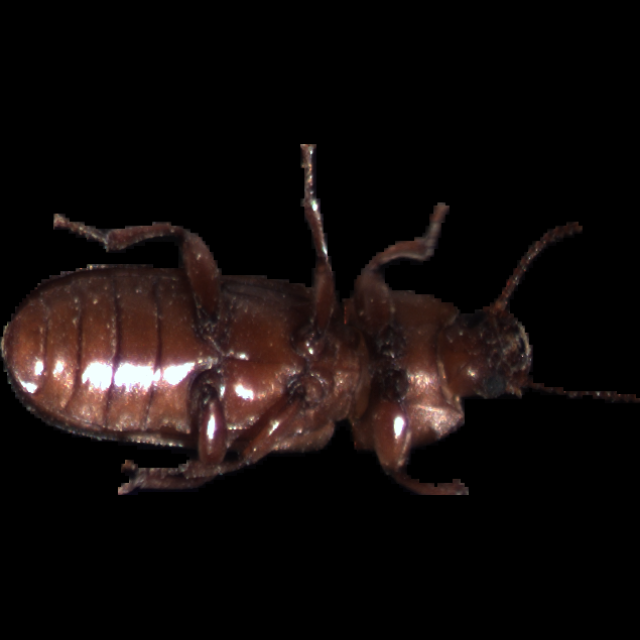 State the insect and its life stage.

mealworm beetle
